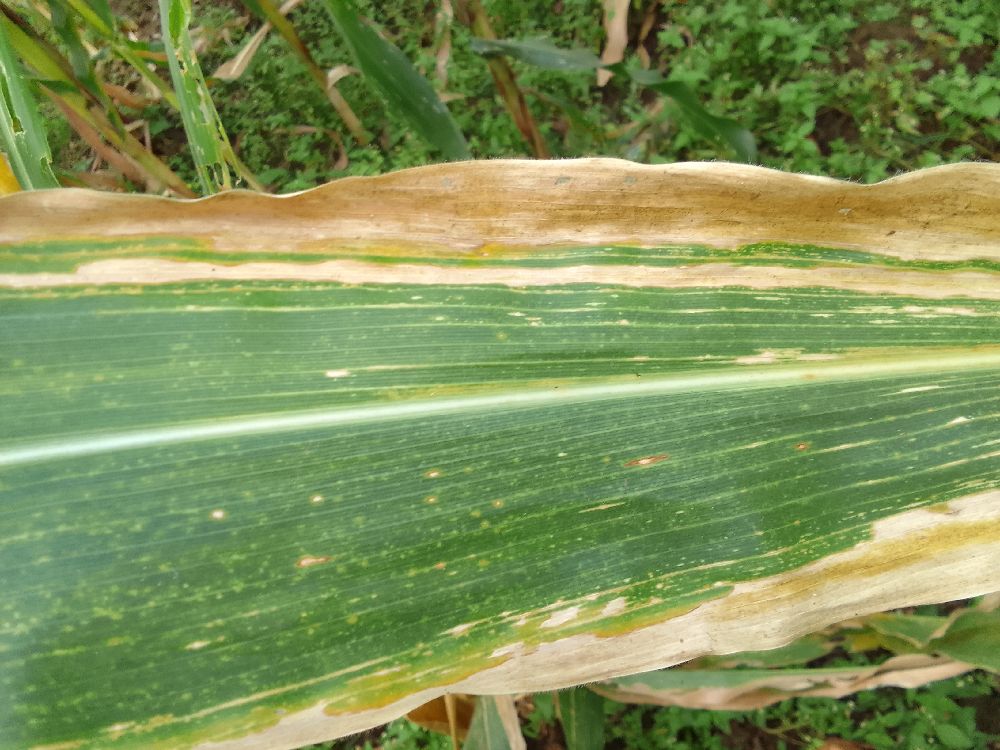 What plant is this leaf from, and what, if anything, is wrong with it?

maize, maize lethal necrosis
